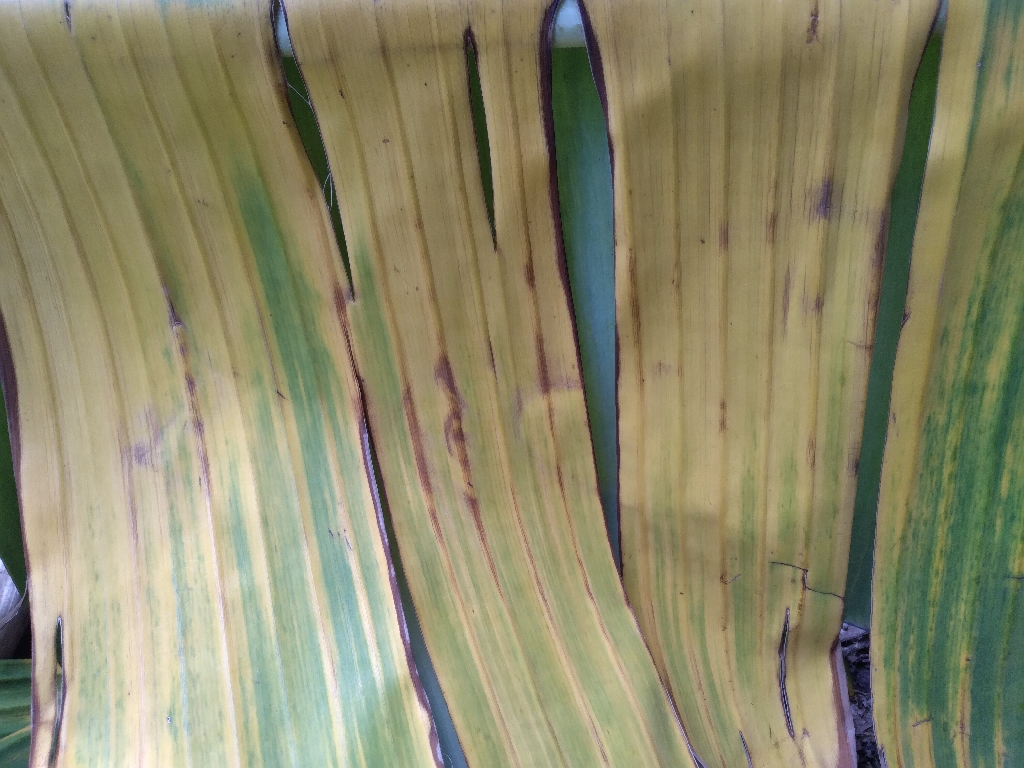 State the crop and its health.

banana, fusarium wilt race 1
